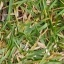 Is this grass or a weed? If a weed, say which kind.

grass
